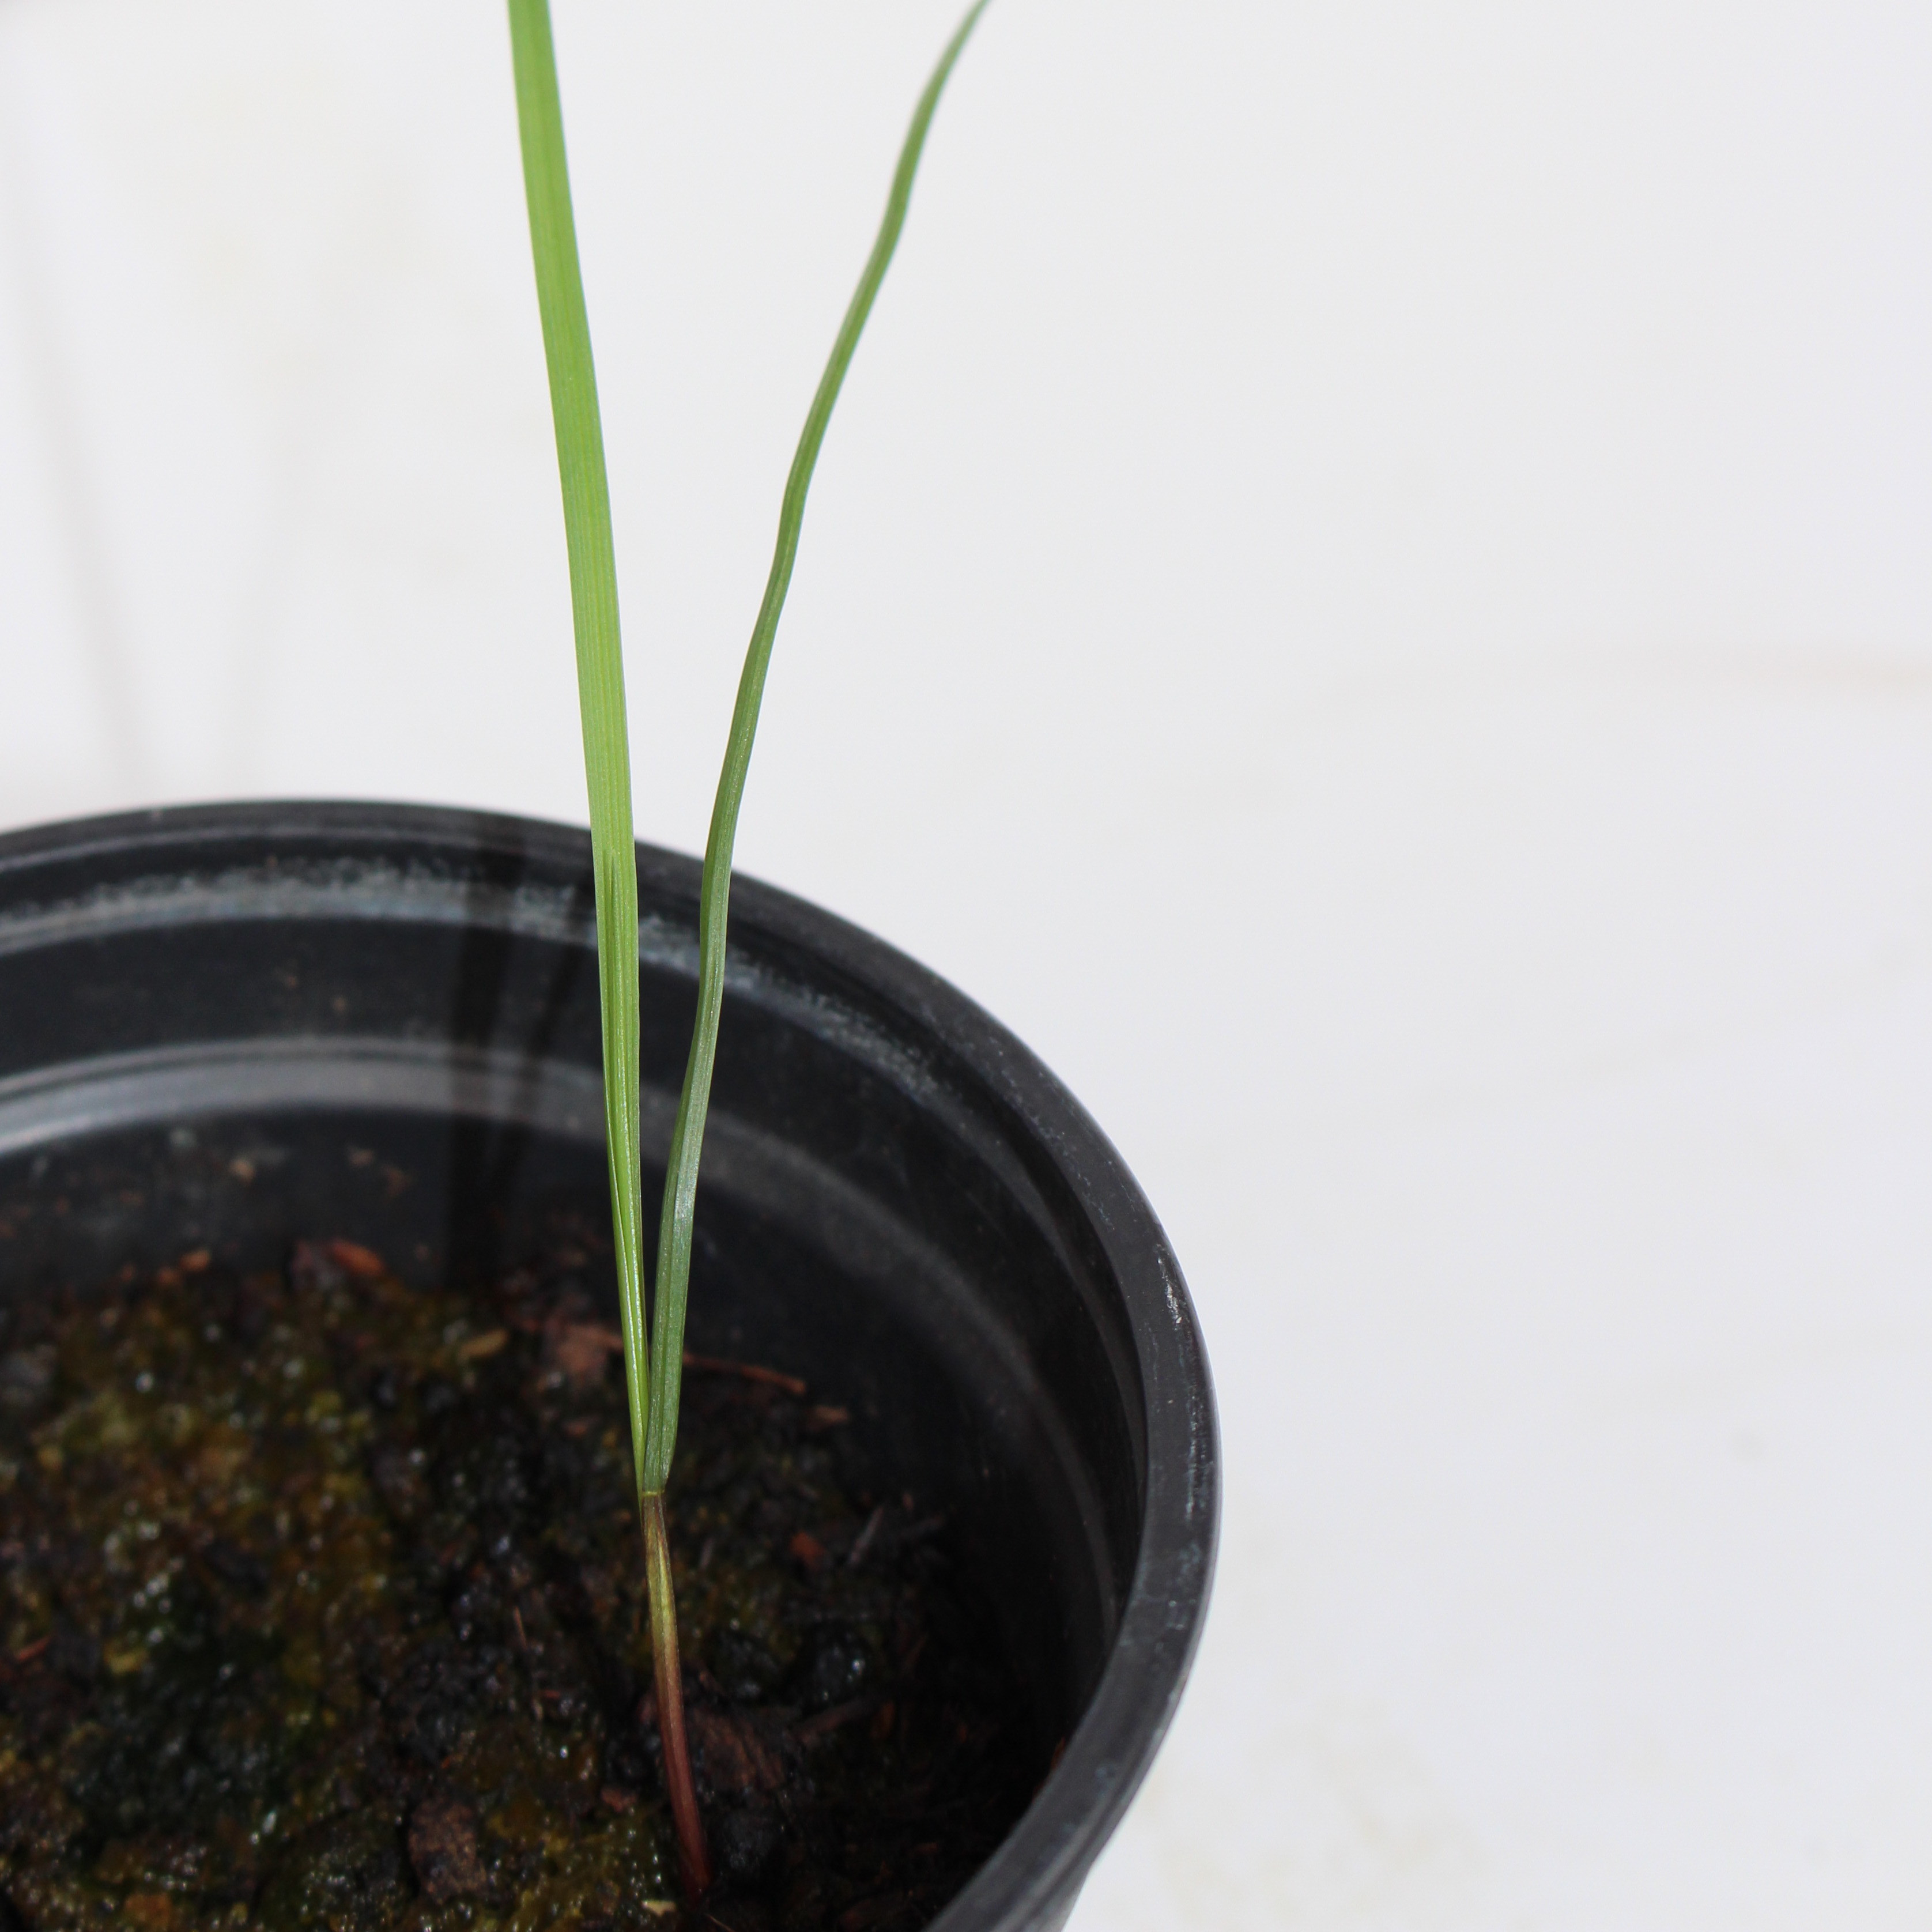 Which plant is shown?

Lolium multiflorum
